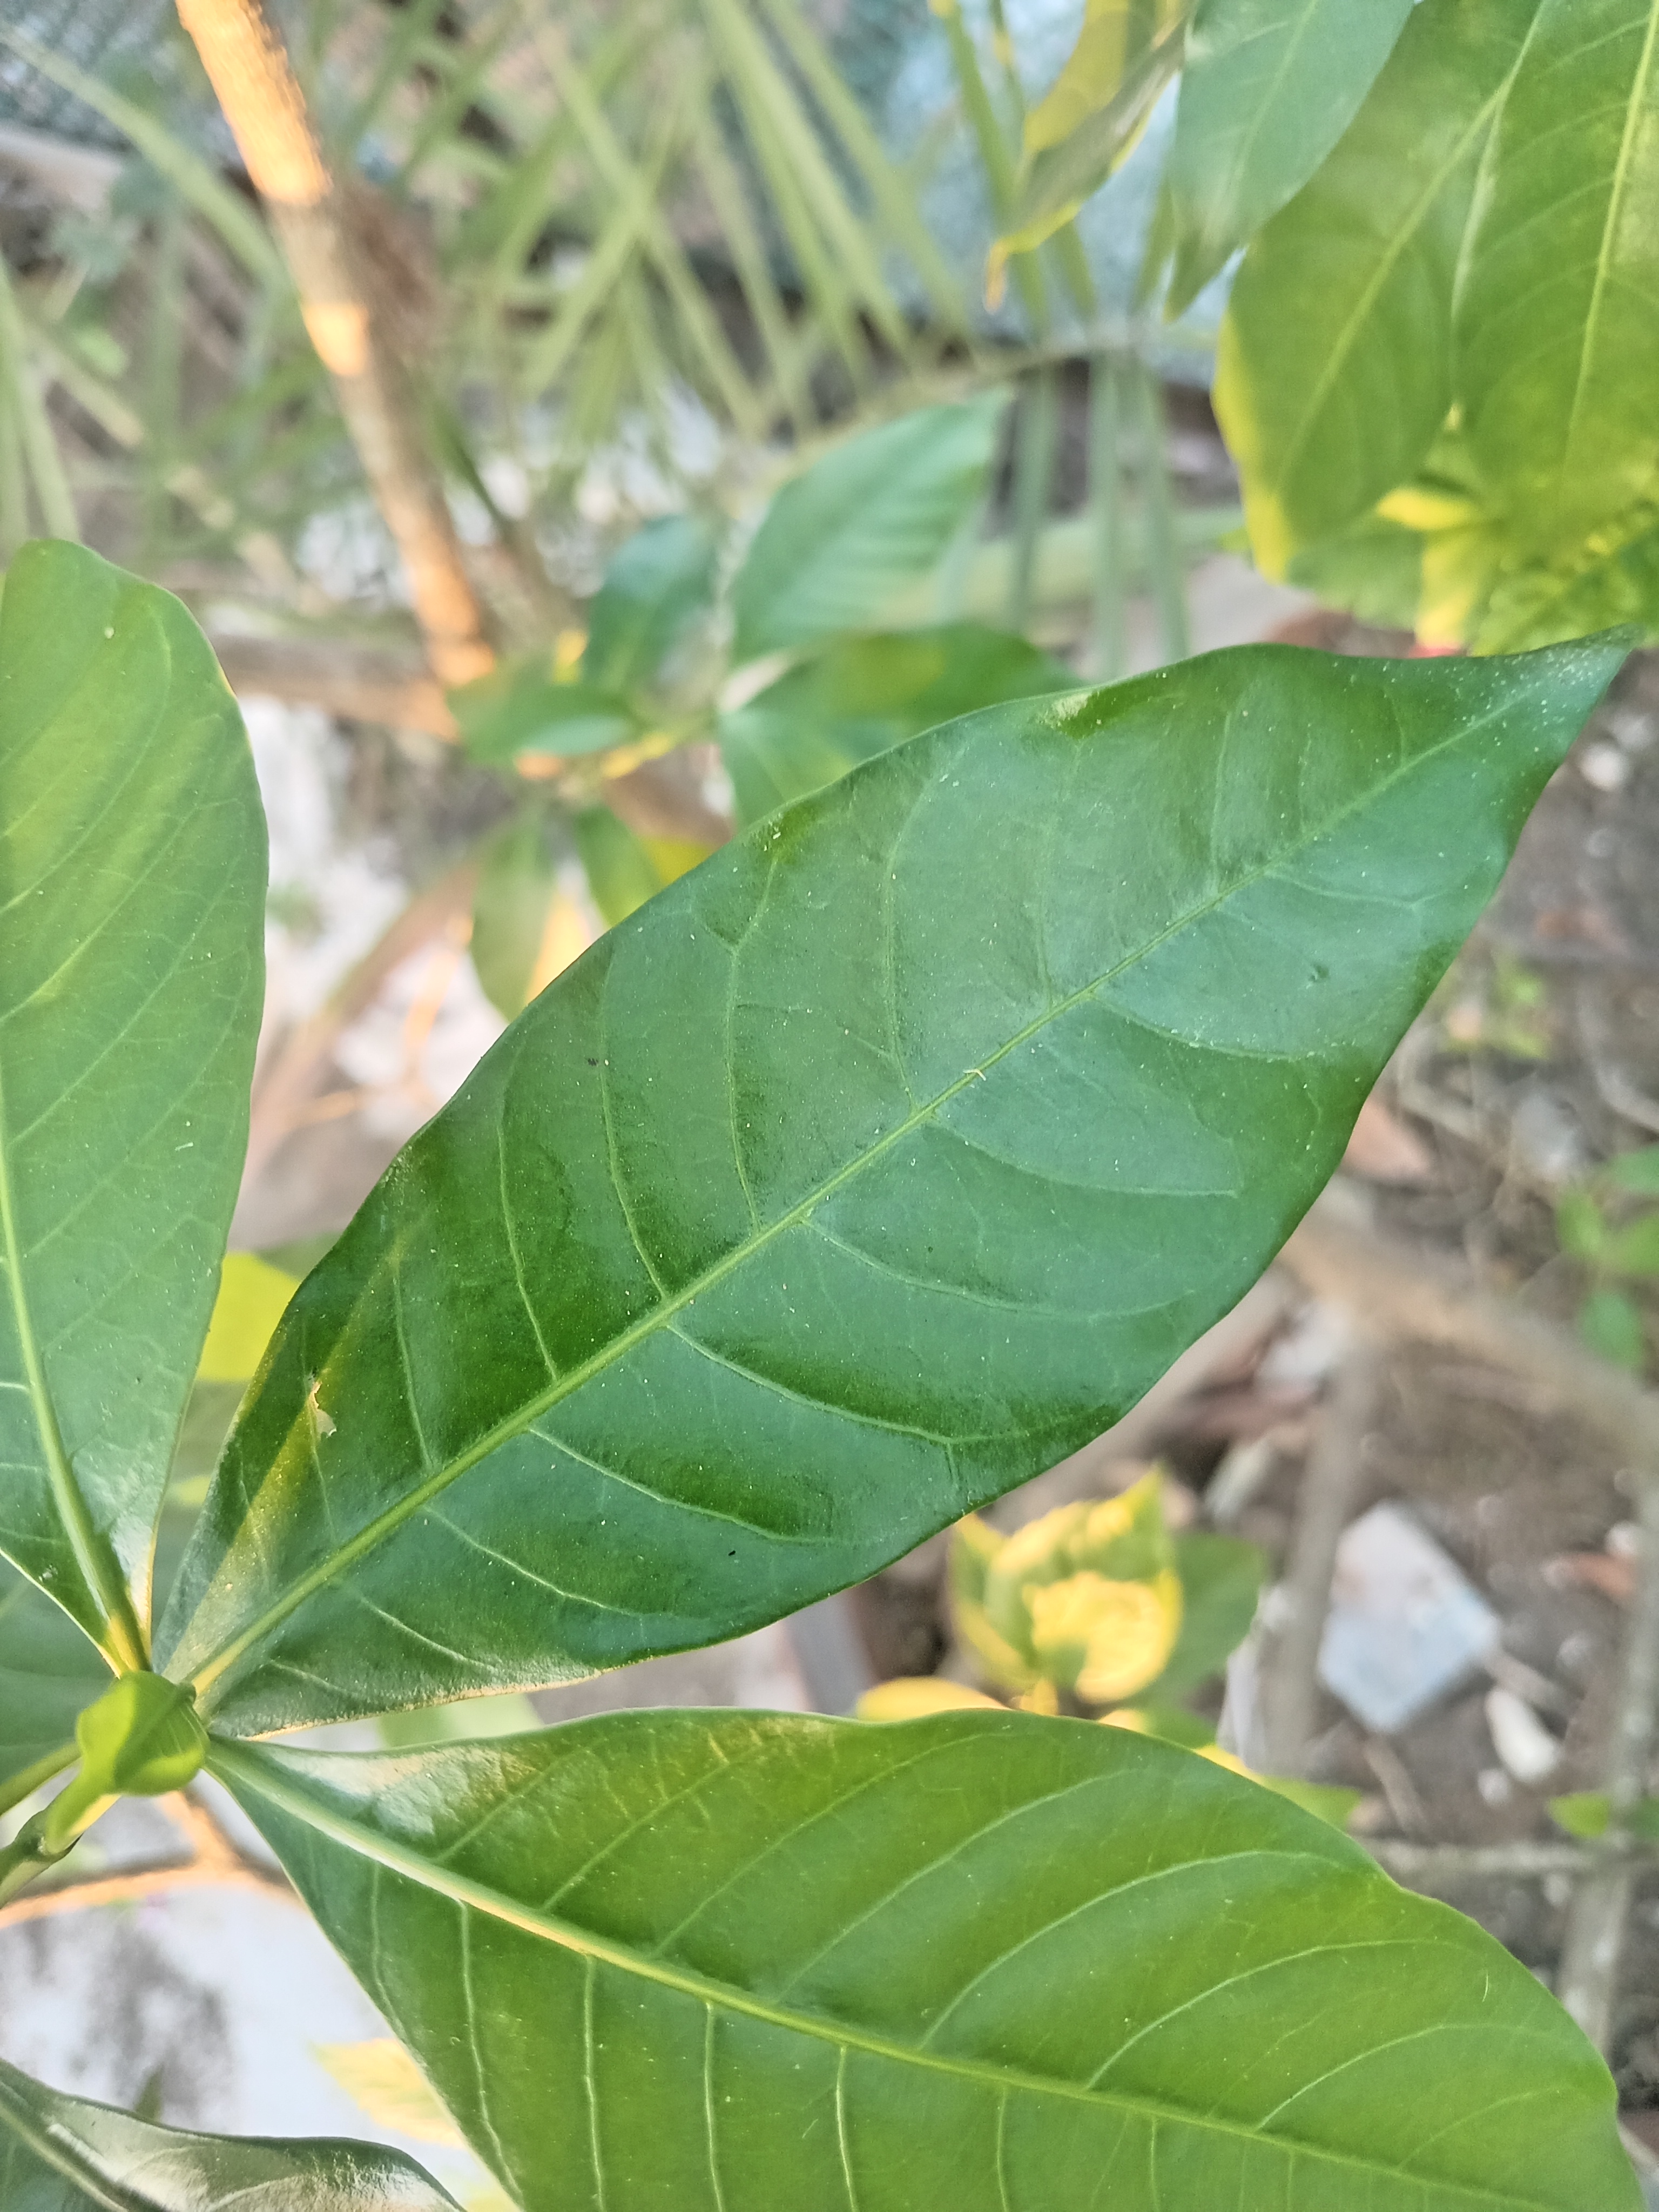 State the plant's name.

togor
